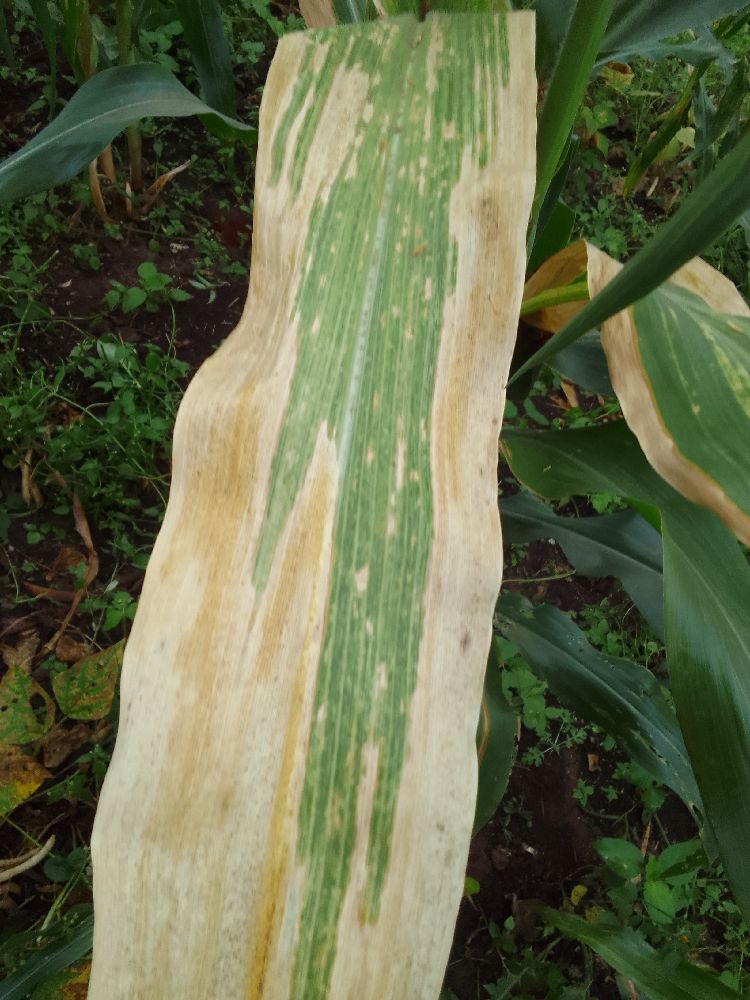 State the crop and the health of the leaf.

maize, maize lethal necrosis
